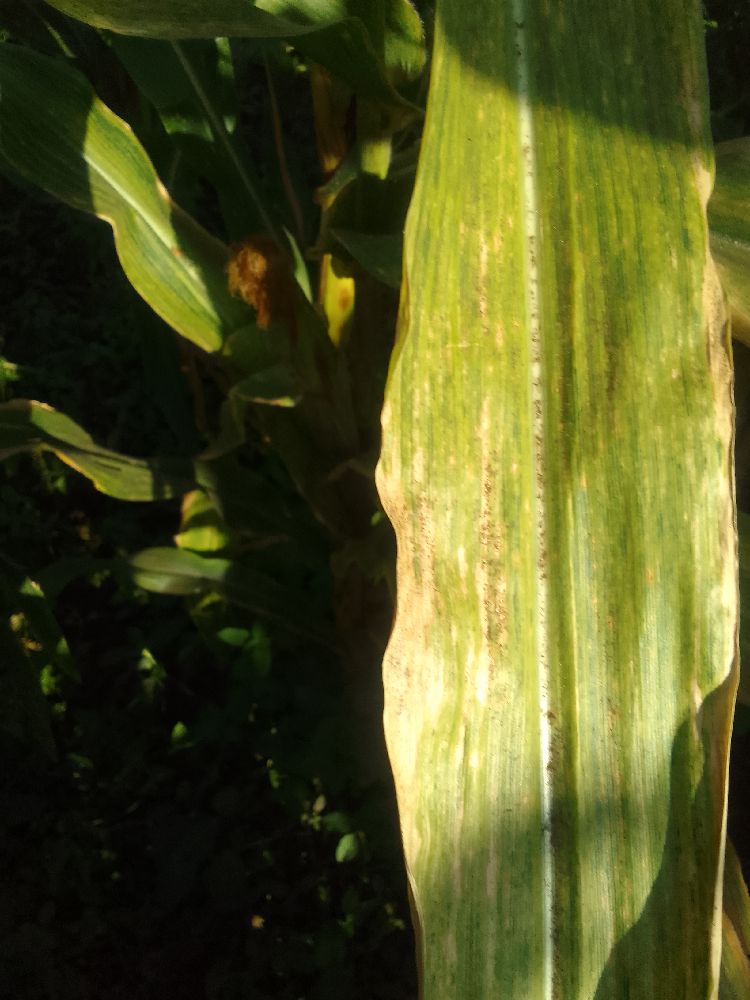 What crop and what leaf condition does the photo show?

maize, maize lethal necrosis
